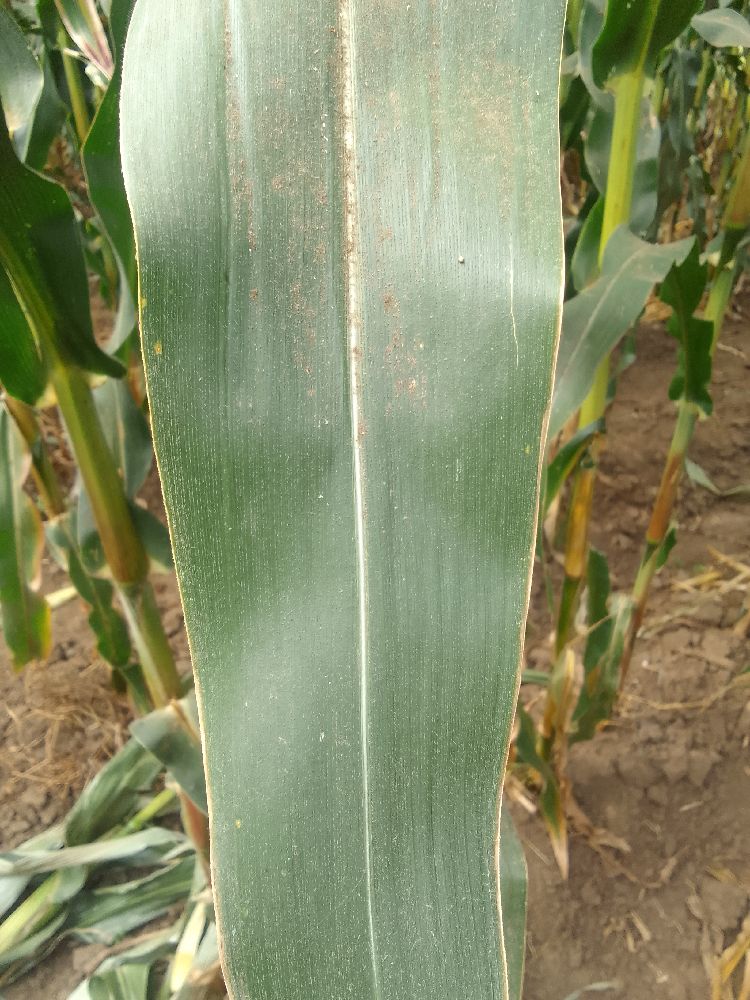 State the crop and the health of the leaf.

maize, healthy
